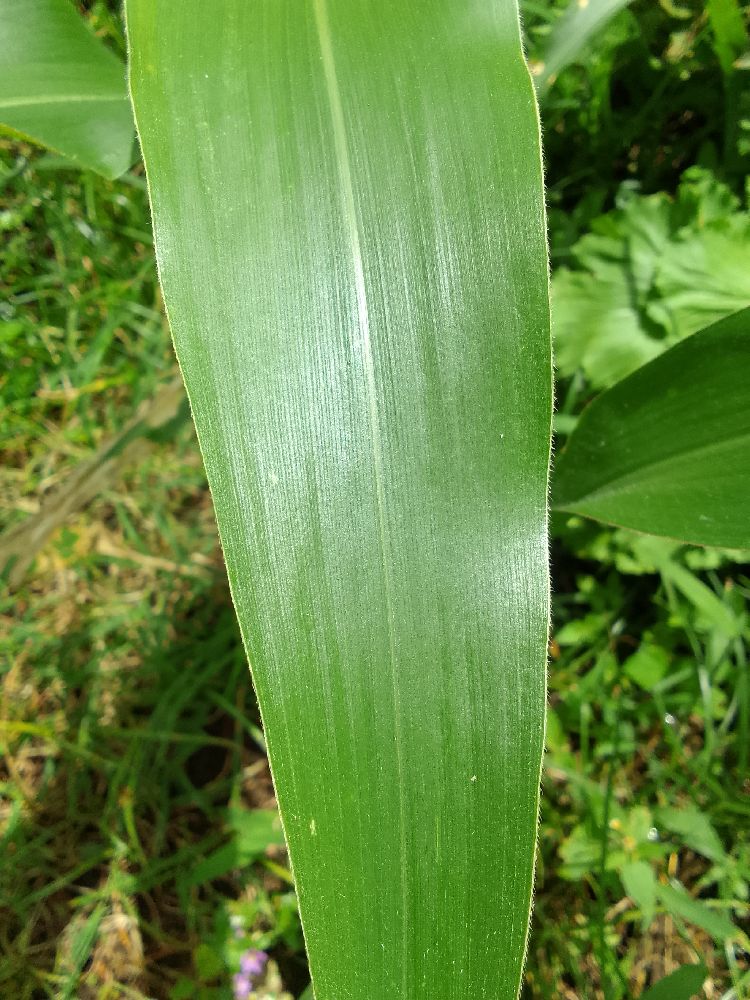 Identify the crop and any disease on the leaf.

maize, healthy
